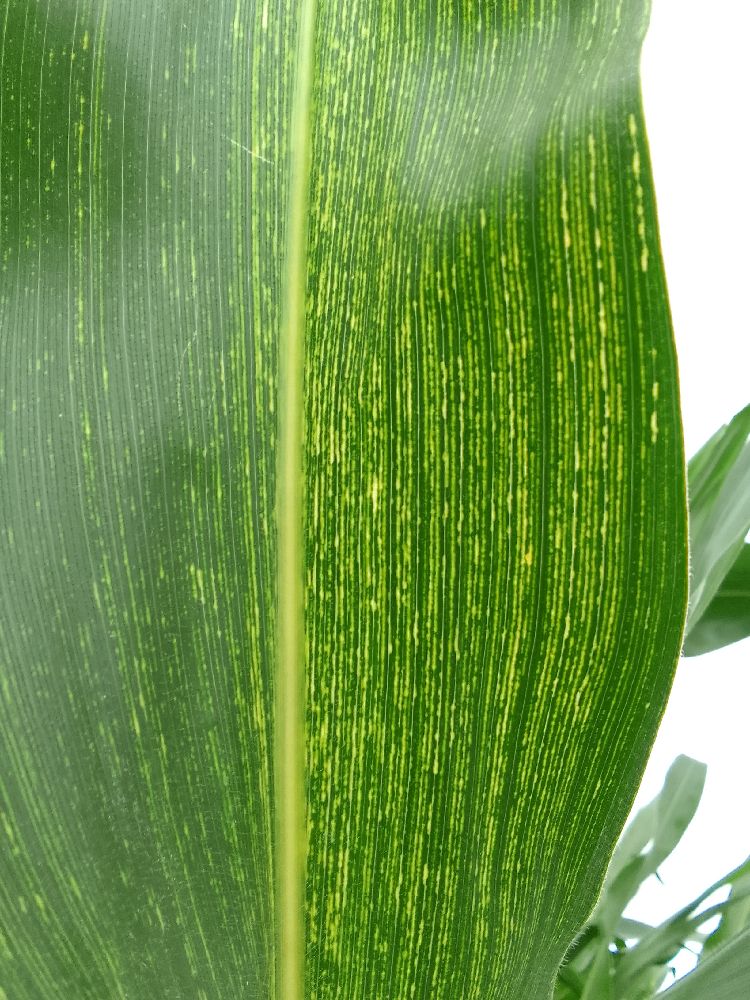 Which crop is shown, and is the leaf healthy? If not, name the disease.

maize, maize streak virus
